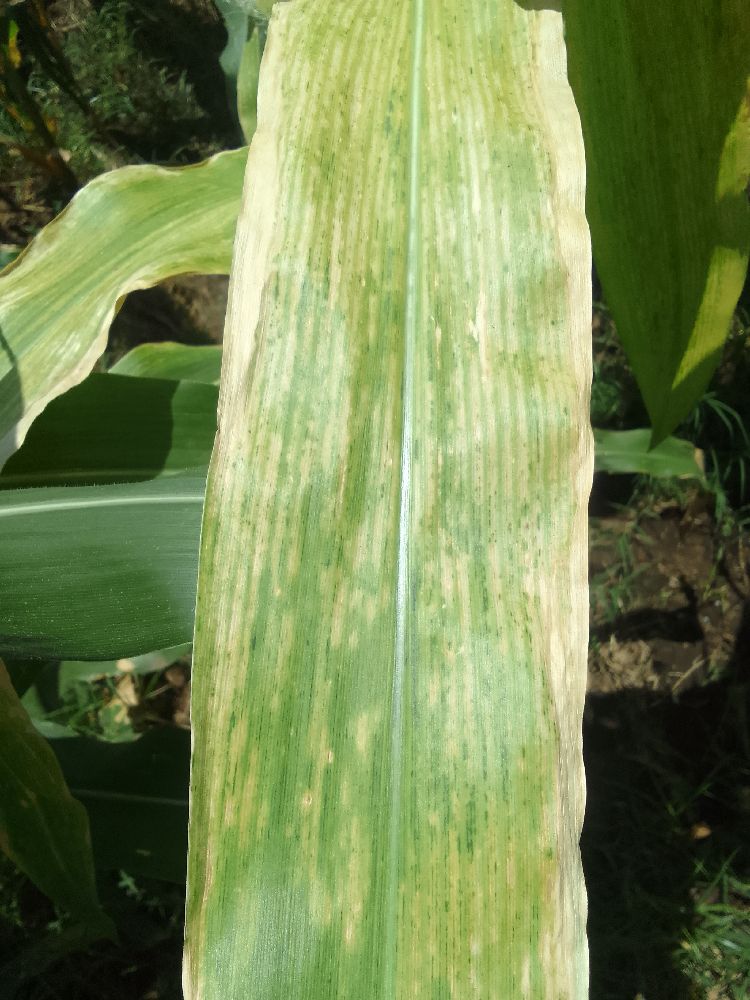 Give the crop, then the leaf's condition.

maize, maize lethal necrosis
